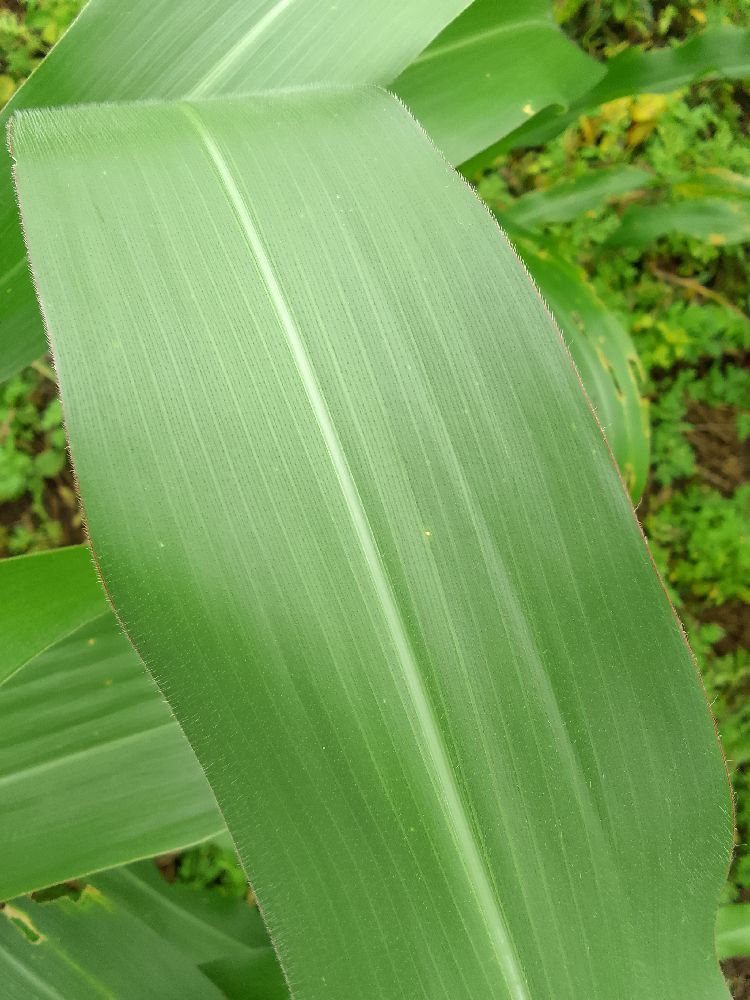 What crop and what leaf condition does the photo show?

maize, healthy
